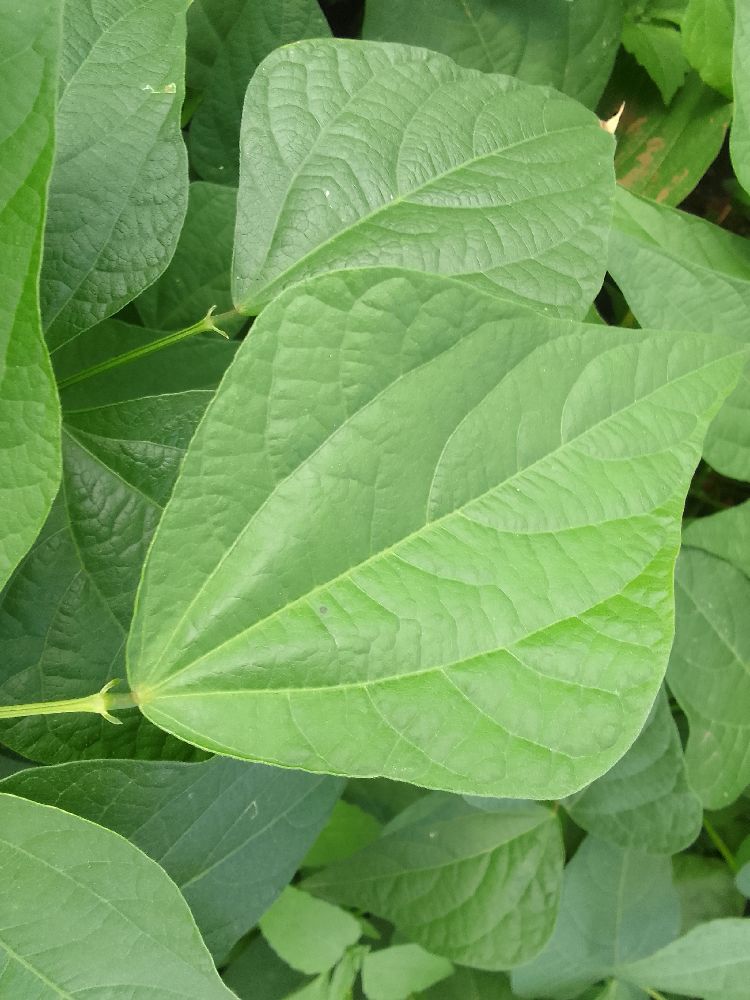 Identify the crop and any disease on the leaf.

common bean, healthy
